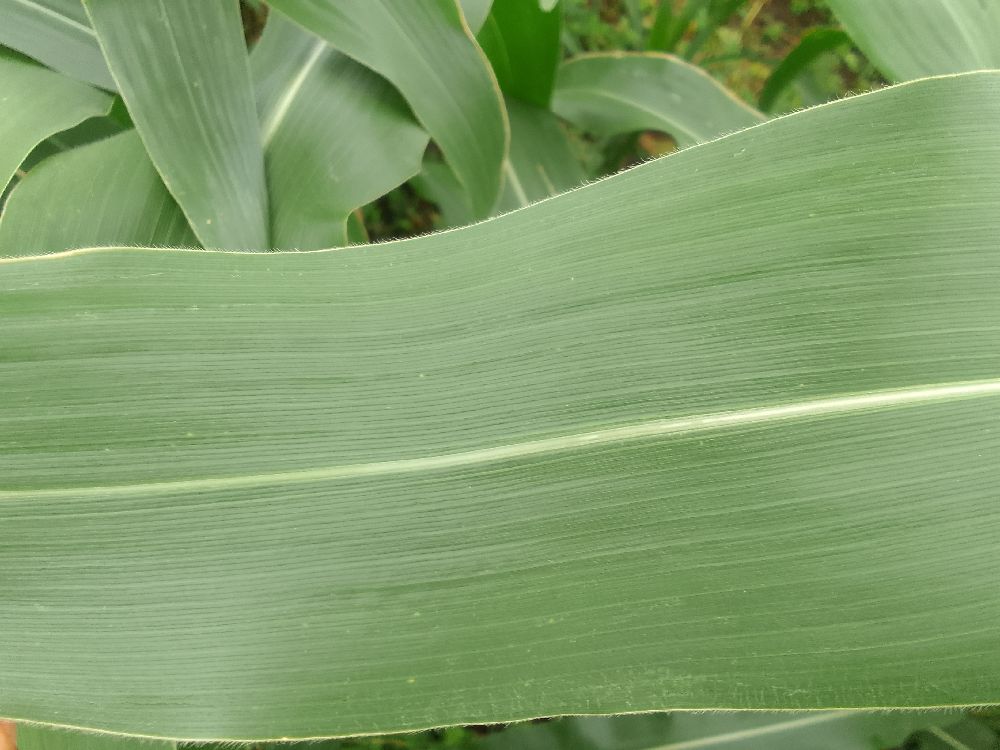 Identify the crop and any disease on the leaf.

maize, healthy
